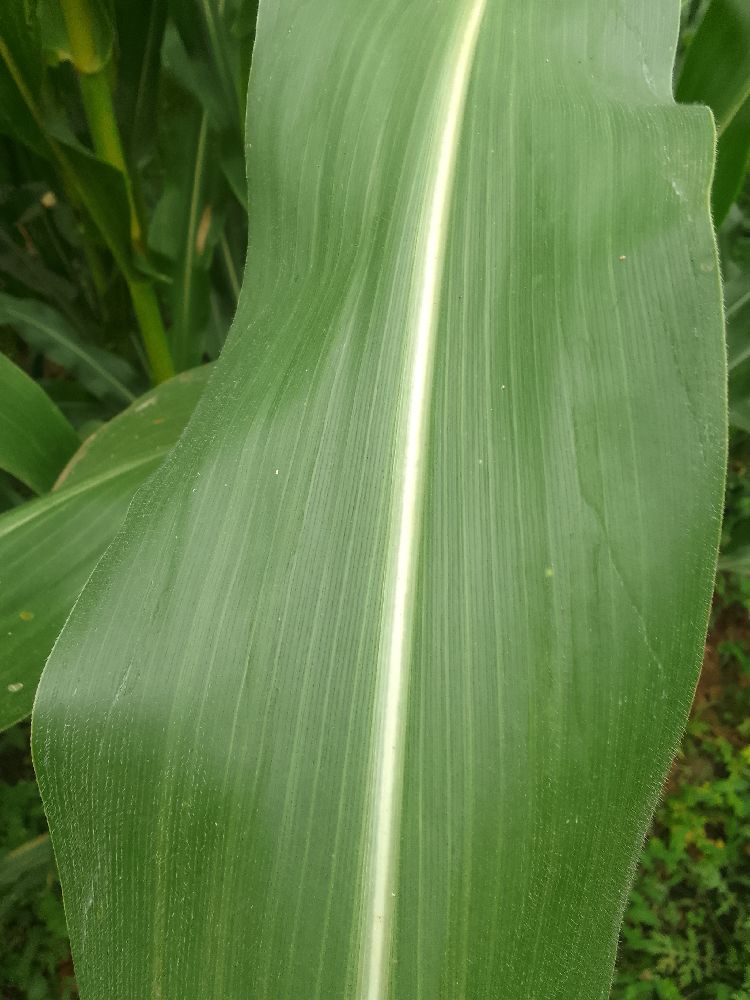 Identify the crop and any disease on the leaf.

maize, healthy
